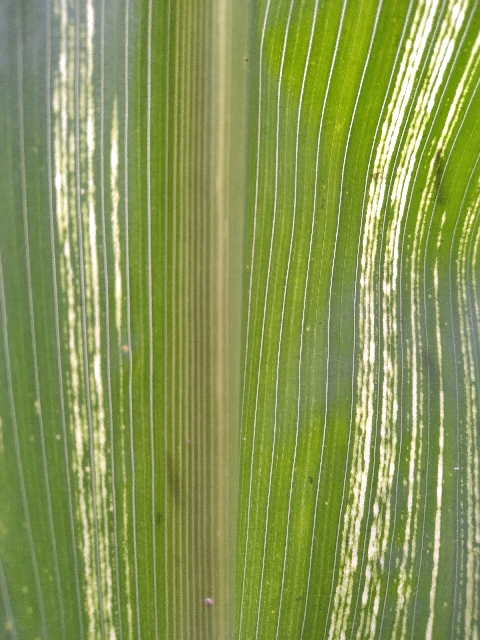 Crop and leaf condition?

maize, maize streak virus
